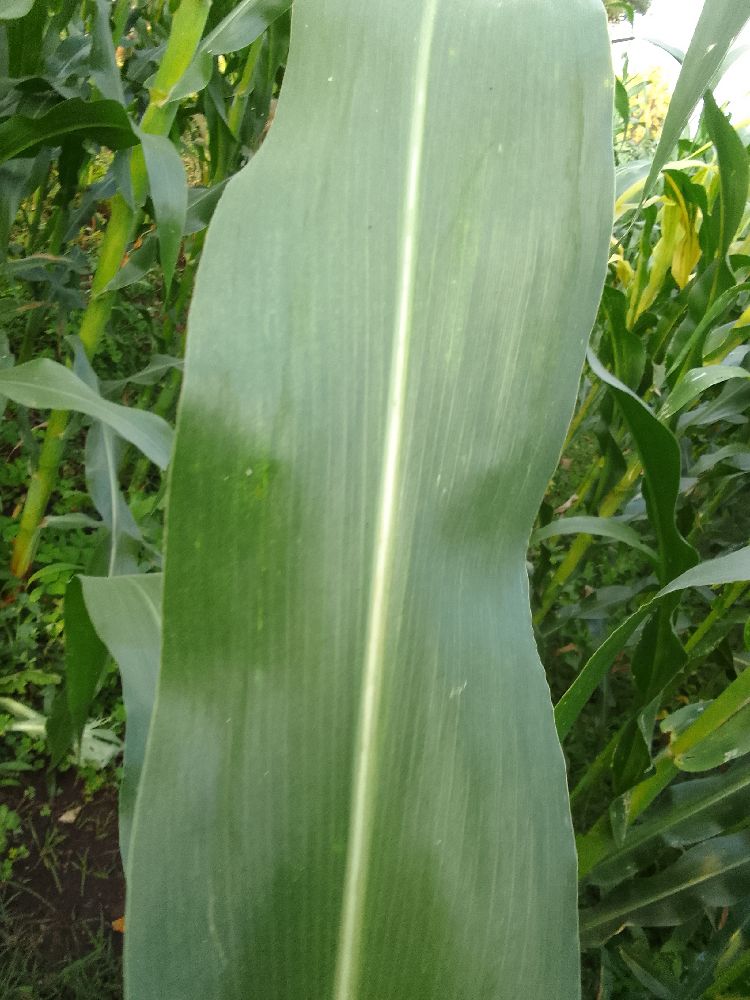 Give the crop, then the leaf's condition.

maize, healthy
